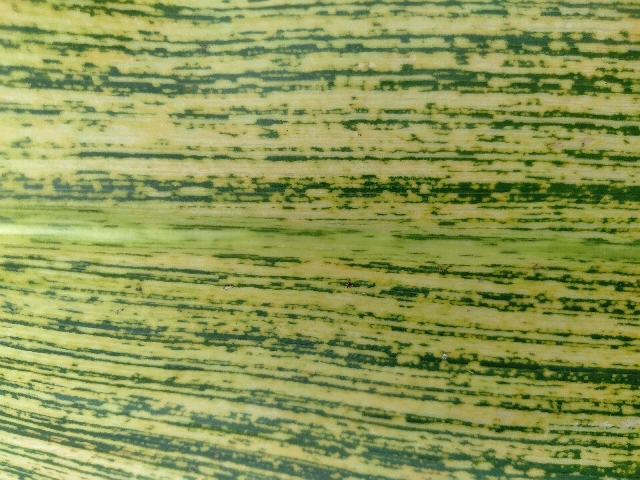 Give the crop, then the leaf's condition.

maize, maize streak virus
